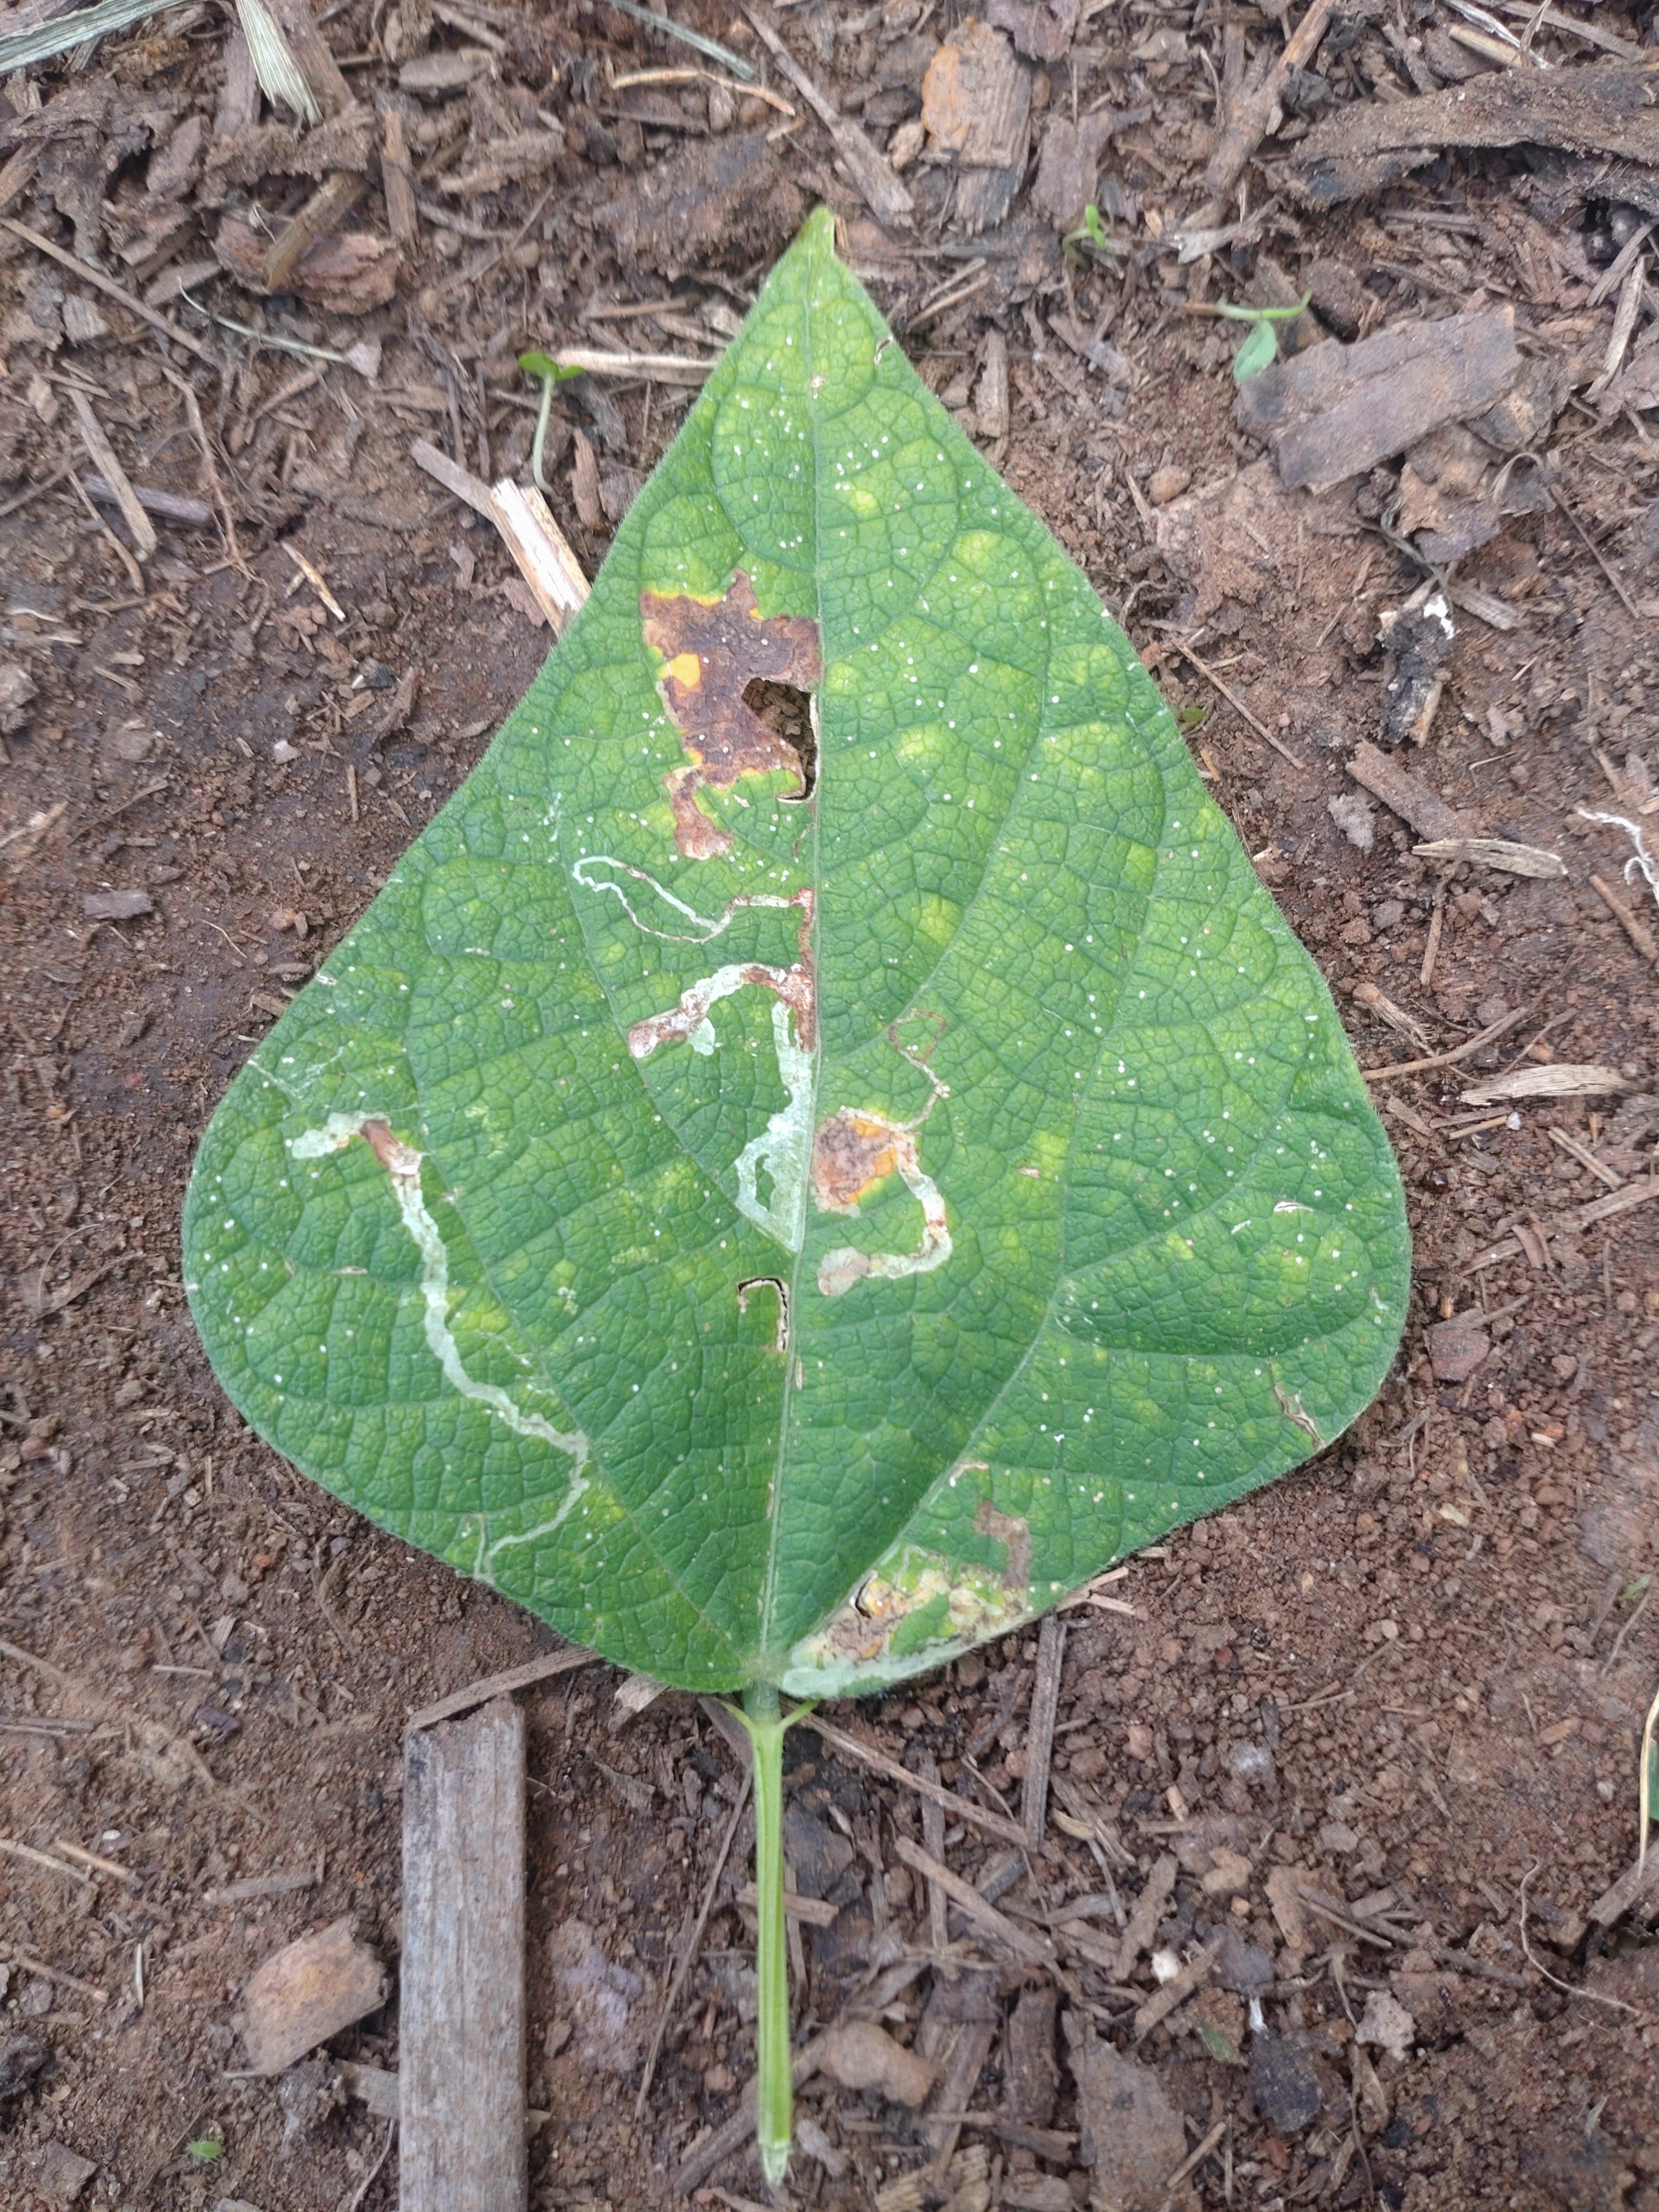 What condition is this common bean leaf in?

anthracnose
